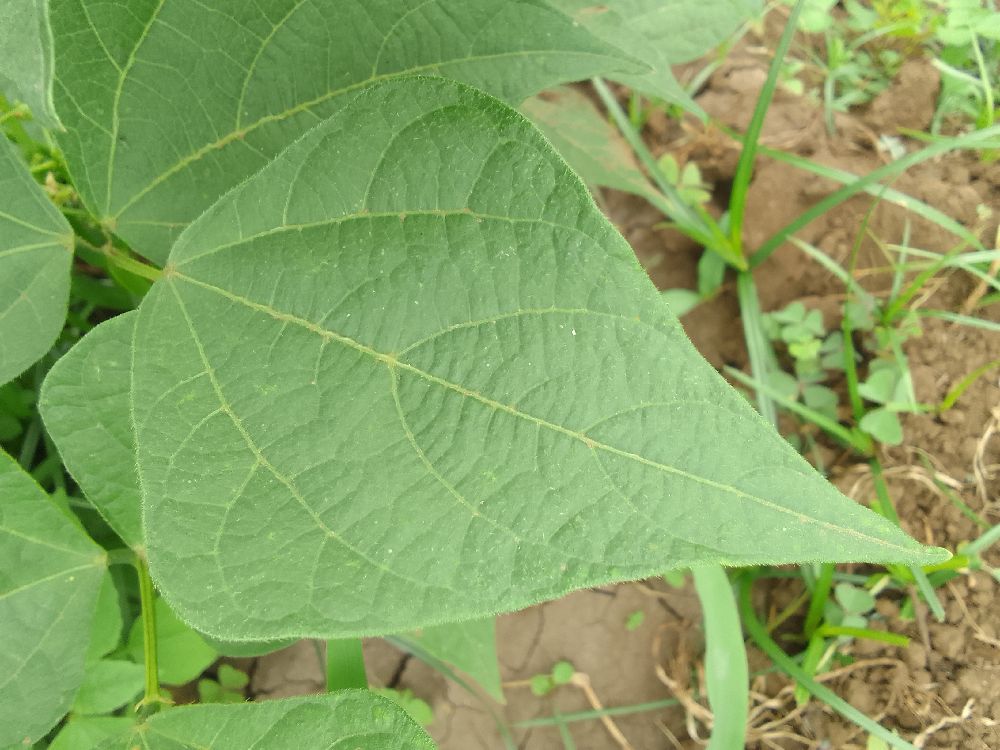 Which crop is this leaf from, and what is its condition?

common bean, healthy
